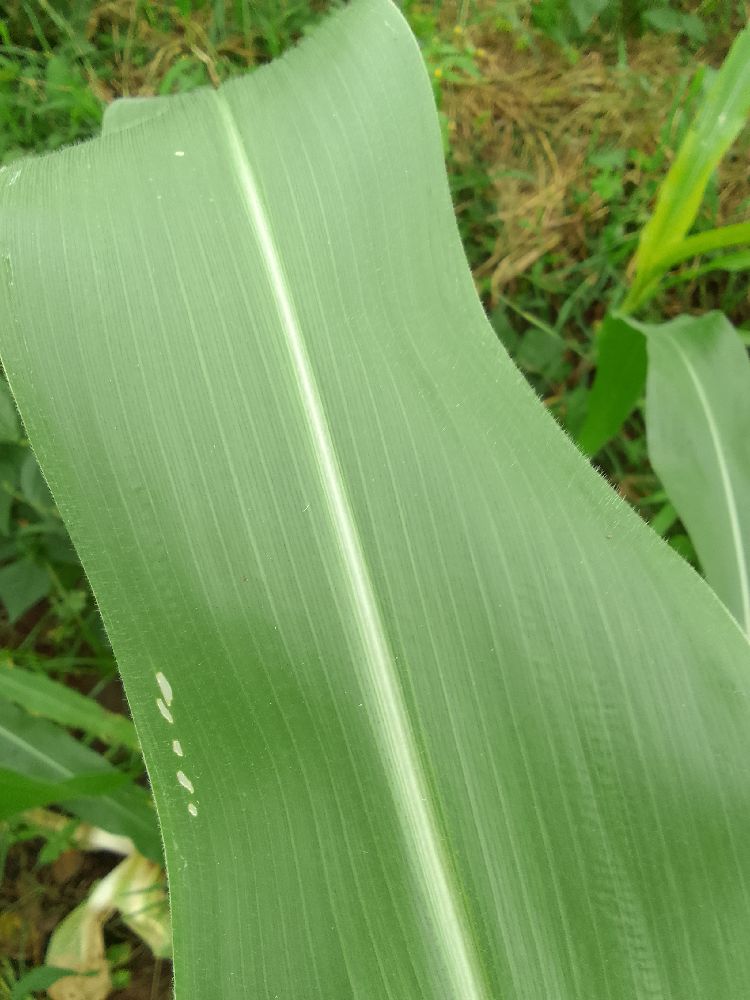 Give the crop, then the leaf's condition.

maize, healthy
